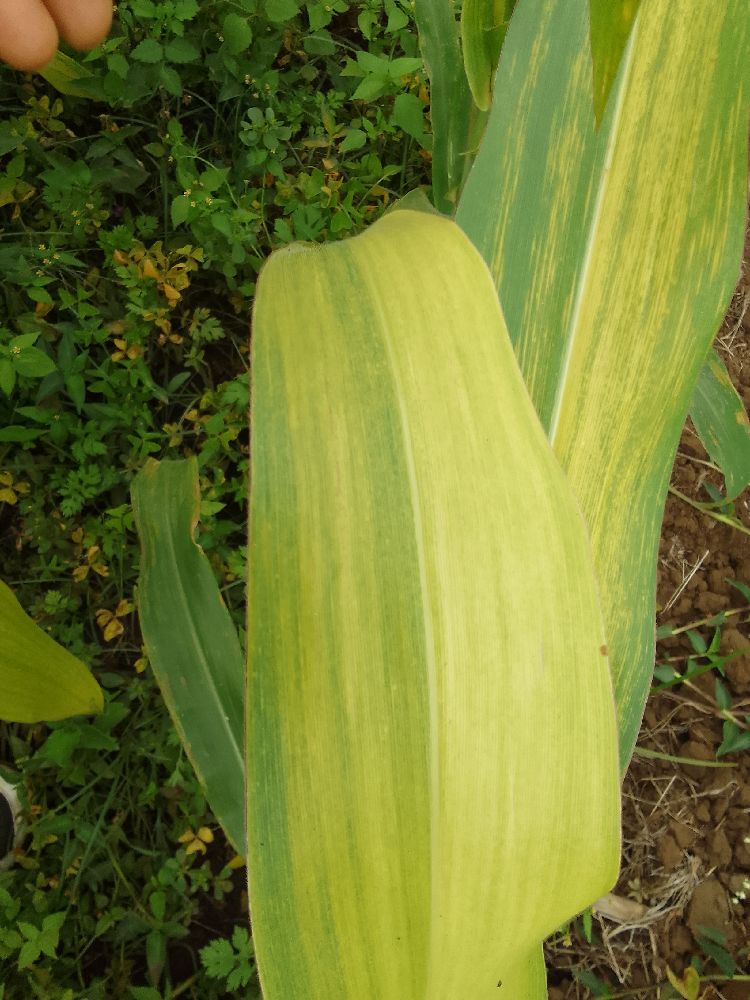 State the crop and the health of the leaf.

maize, maize lethal necrosis
